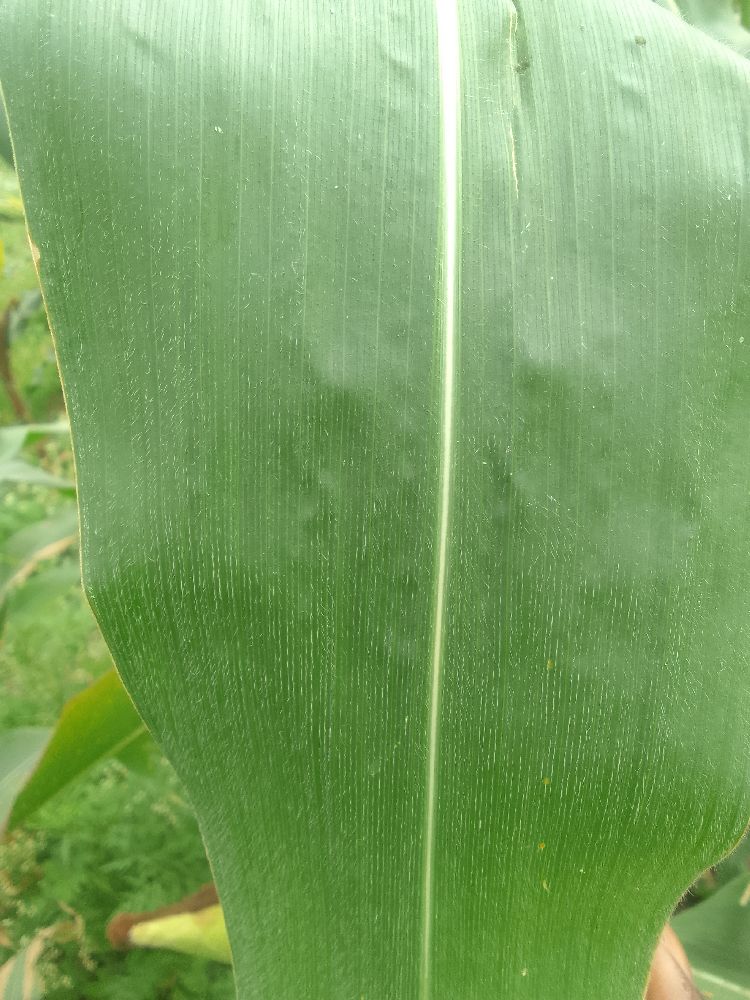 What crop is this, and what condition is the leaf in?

maize, healthy
